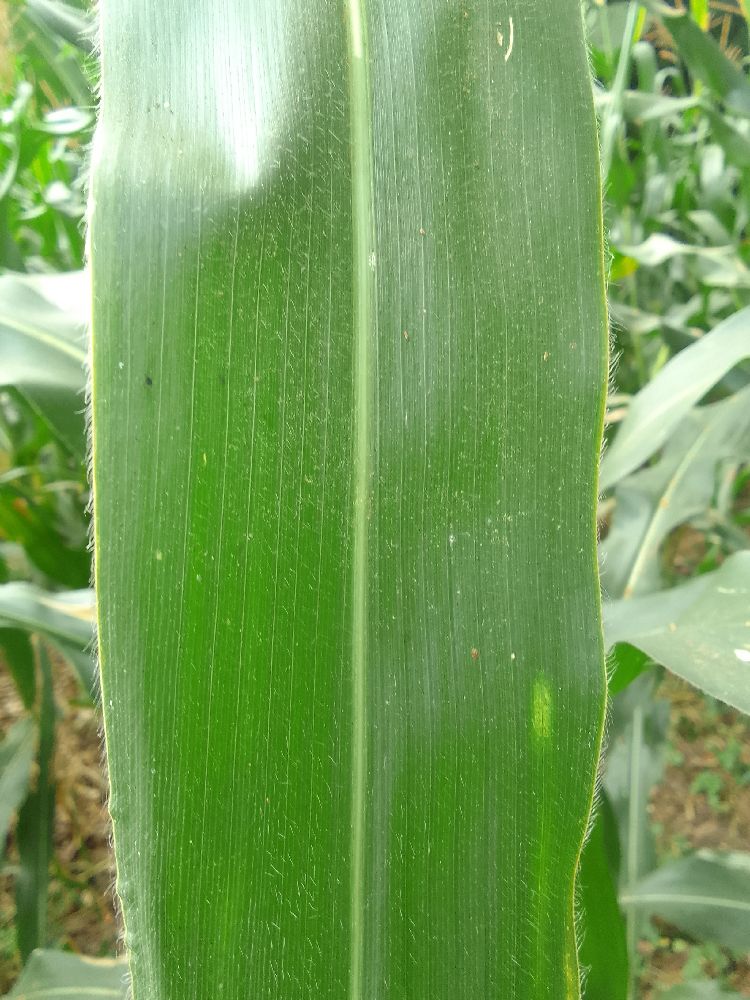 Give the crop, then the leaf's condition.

maize, healthy
